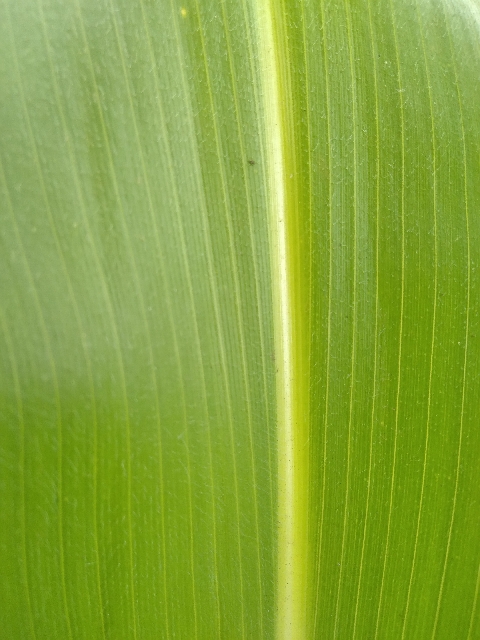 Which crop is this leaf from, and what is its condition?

maize, healthy
